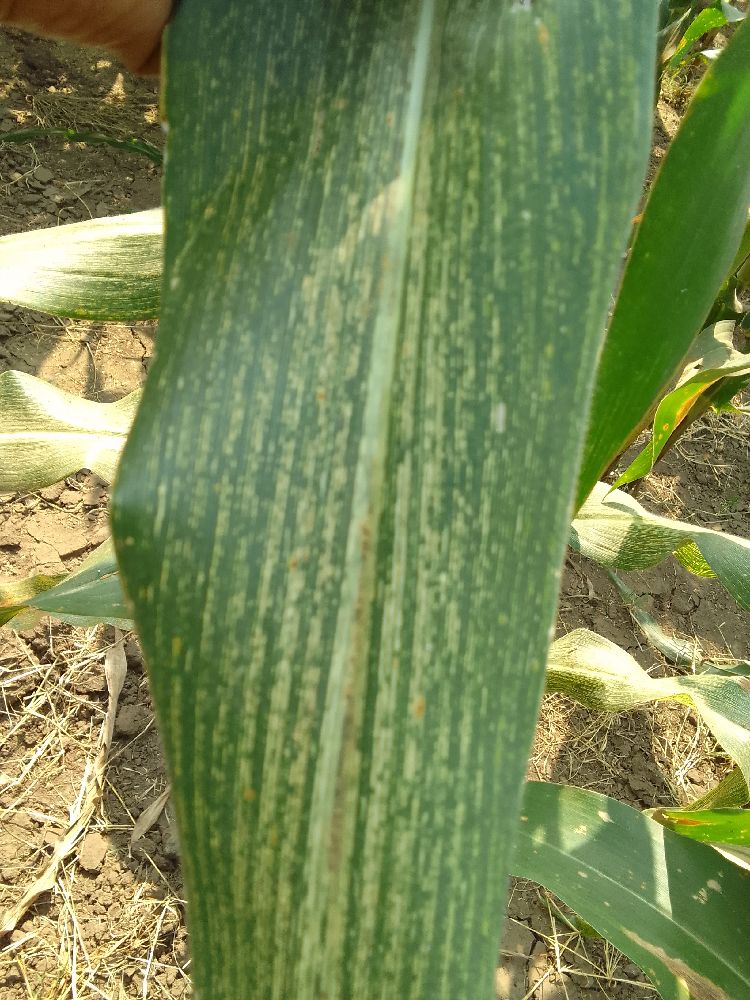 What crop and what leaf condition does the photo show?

maize, maize streak virus
